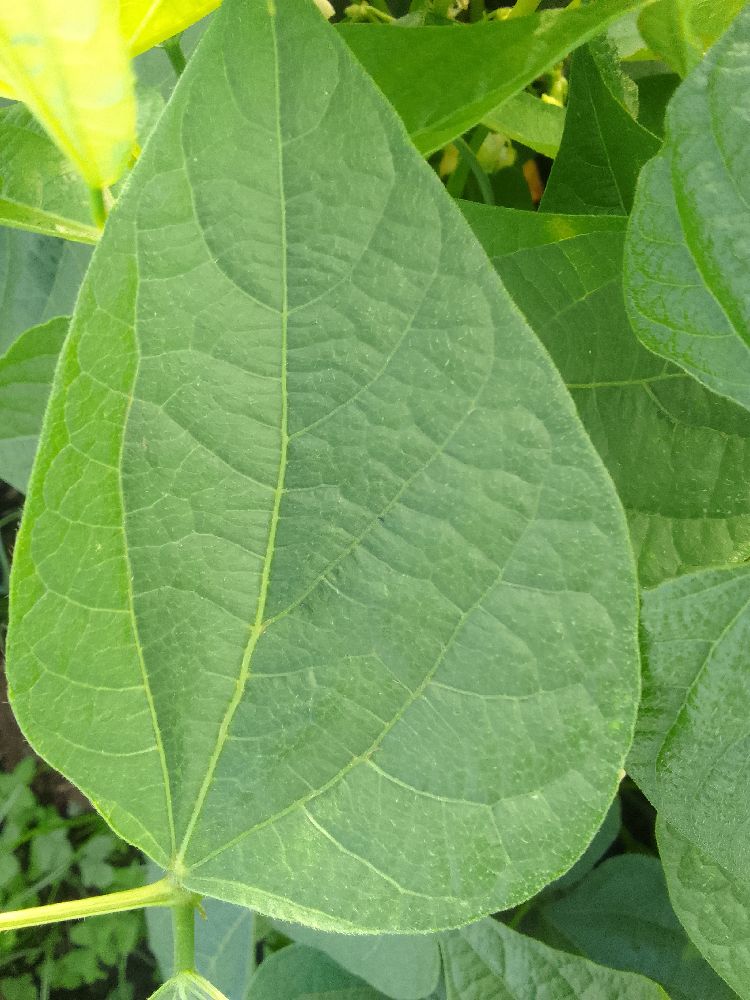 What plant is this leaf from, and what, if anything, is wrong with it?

common bean, healthy
